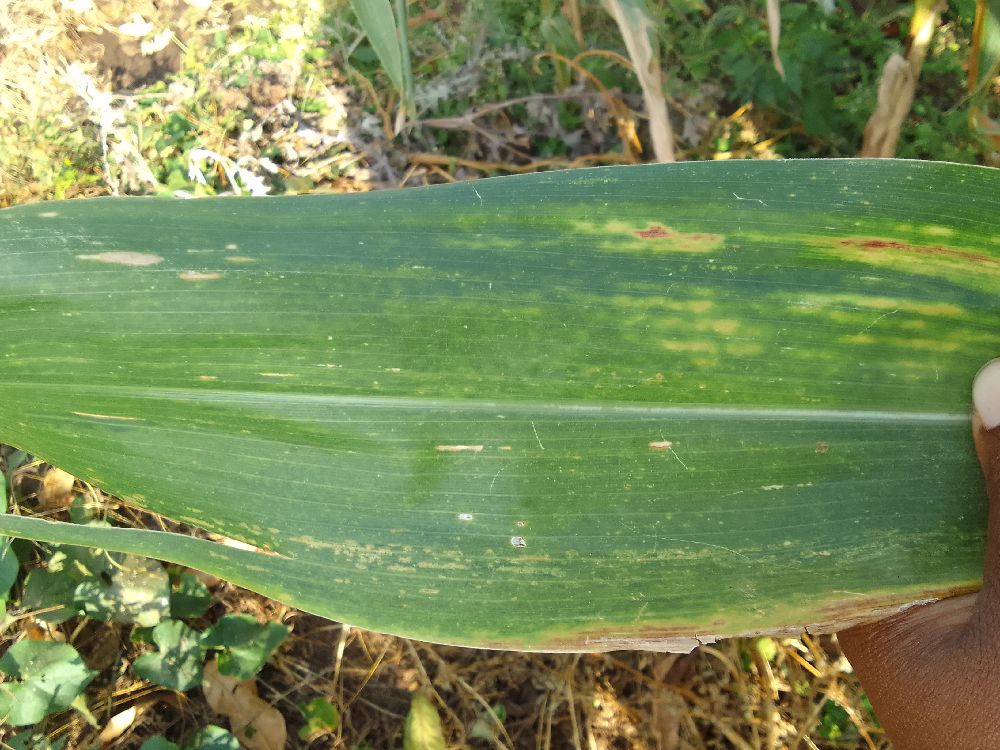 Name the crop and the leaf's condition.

maize, maize lethal necrosis
